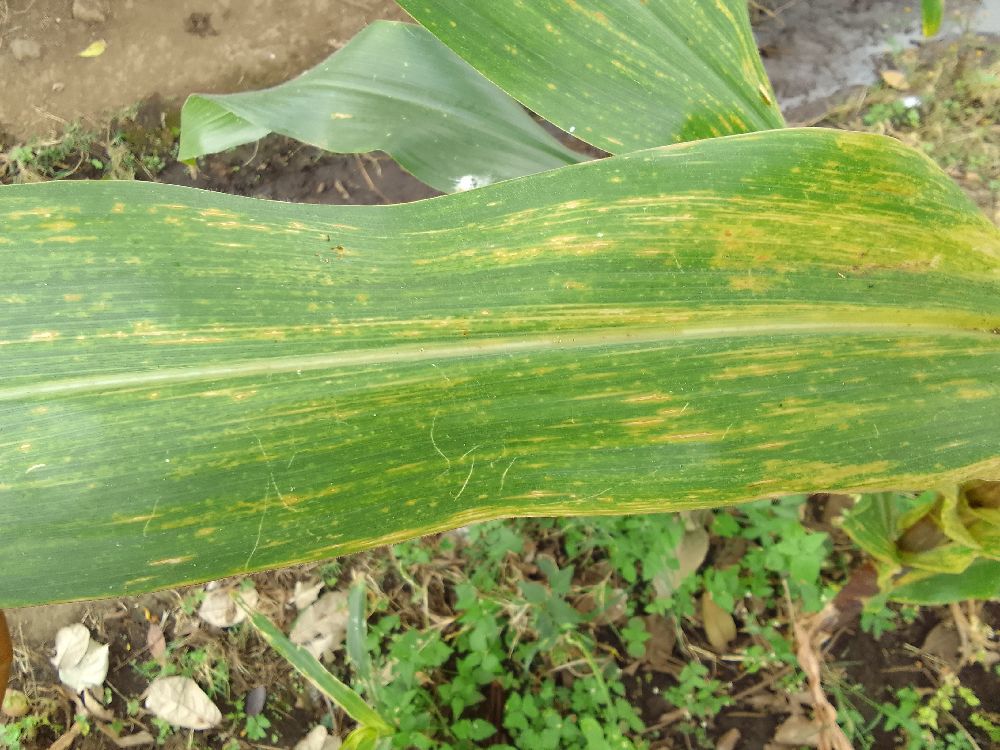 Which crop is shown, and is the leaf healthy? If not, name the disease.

maize, maize lethal necrosis
